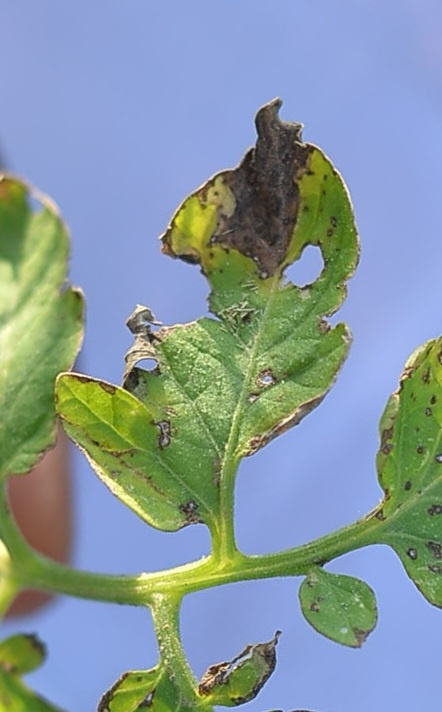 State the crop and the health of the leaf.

tomato, infected
